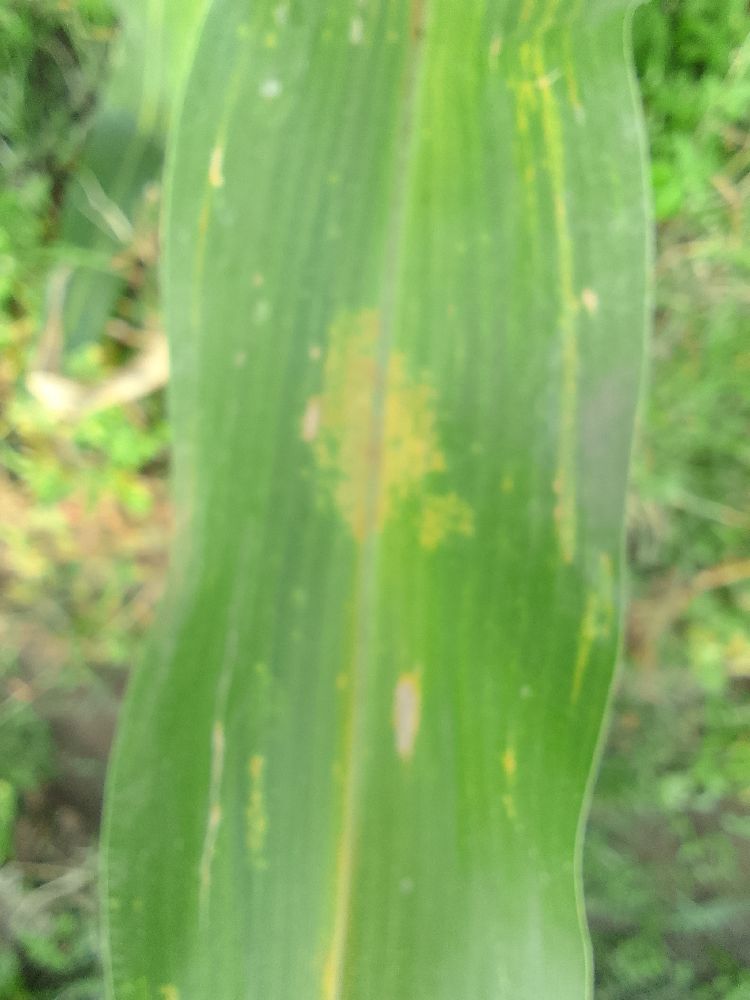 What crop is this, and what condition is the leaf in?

maize, maize lethal necrosis
